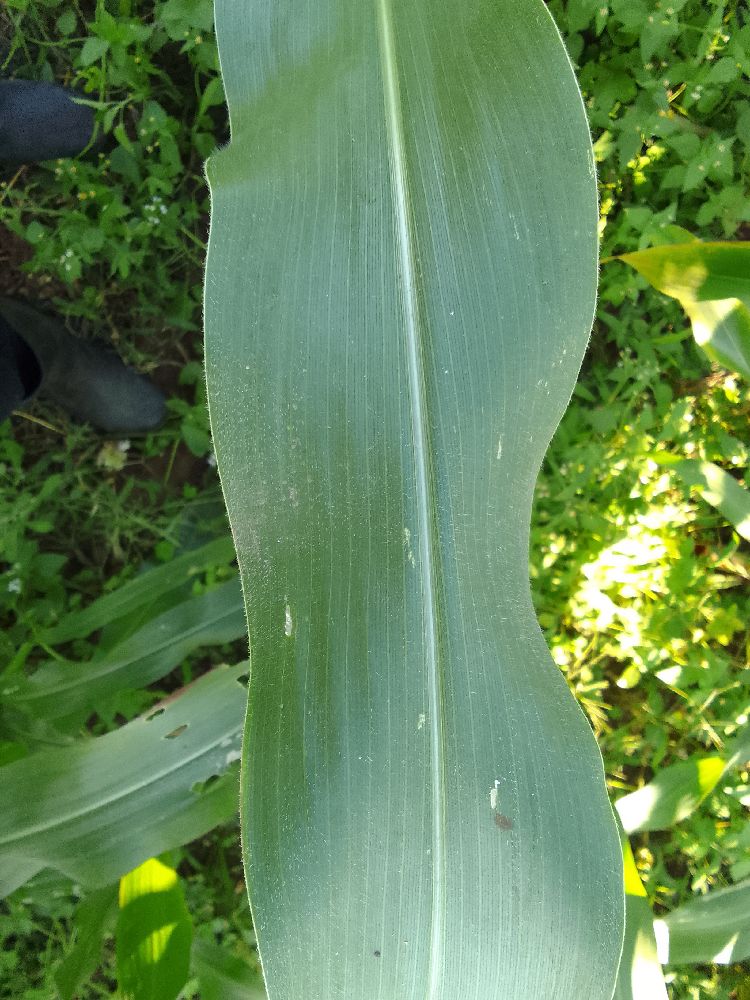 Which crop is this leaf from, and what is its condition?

maize, healthy
